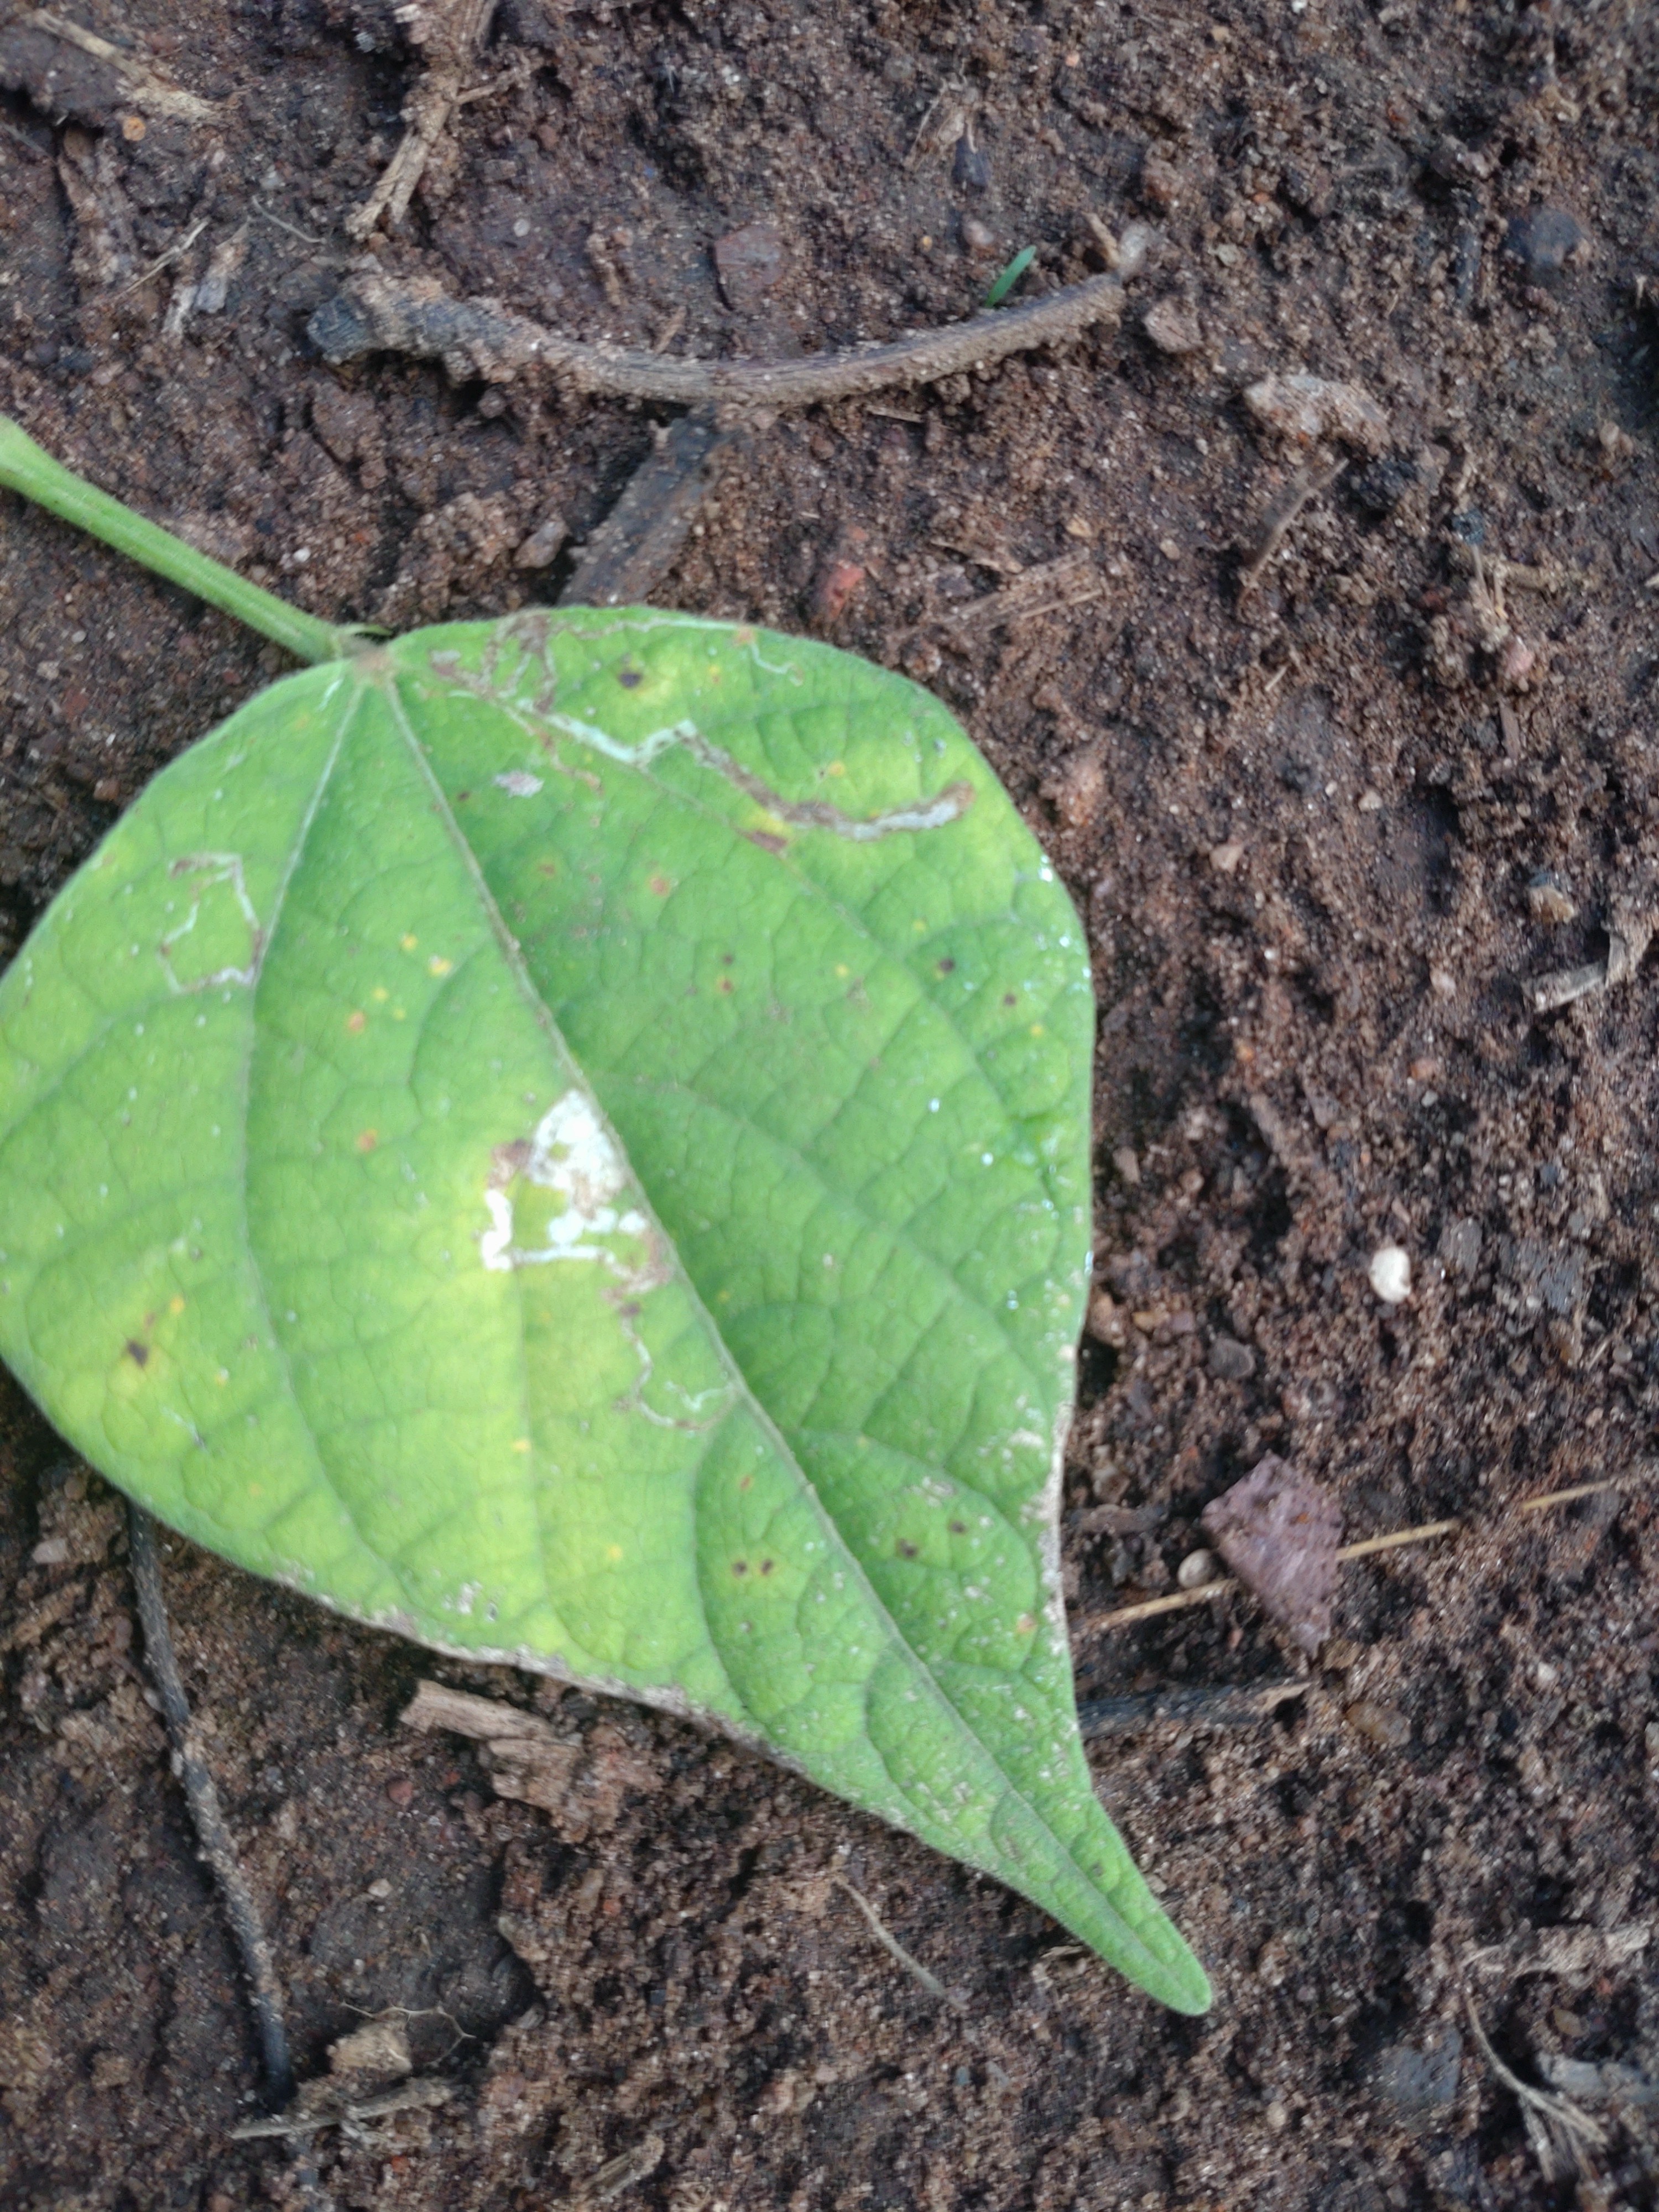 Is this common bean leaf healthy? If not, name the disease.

rust
